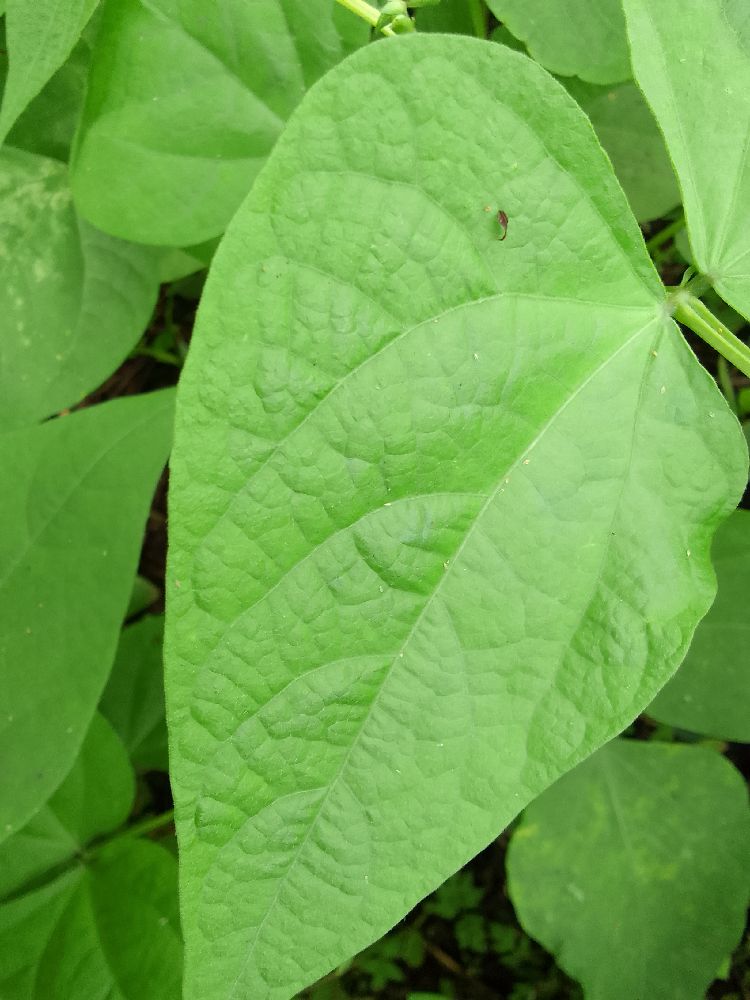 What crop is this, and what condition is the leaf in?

common bean, healthy
